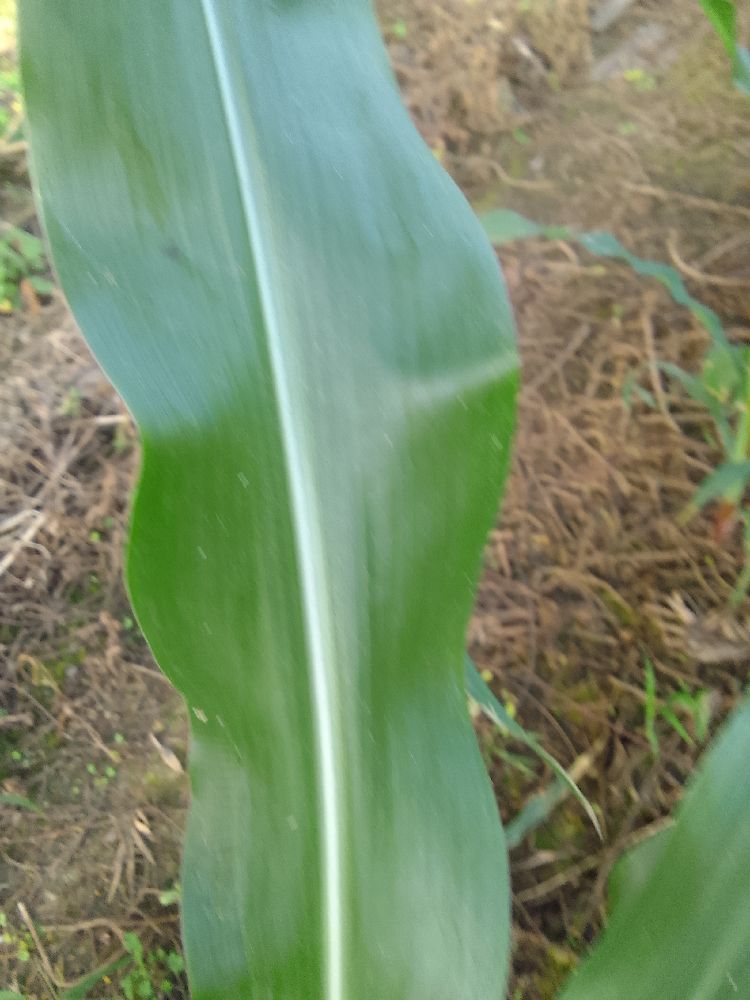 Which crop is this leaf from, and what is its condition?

maize, healthy
